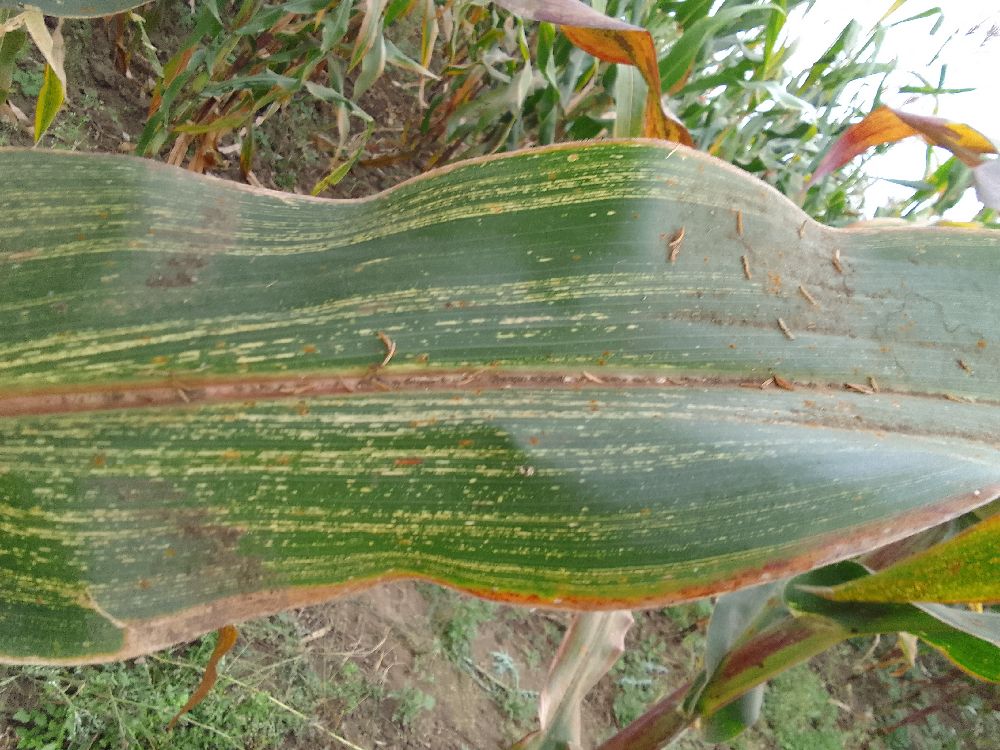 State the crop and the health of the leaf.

maize, maize streak virus
